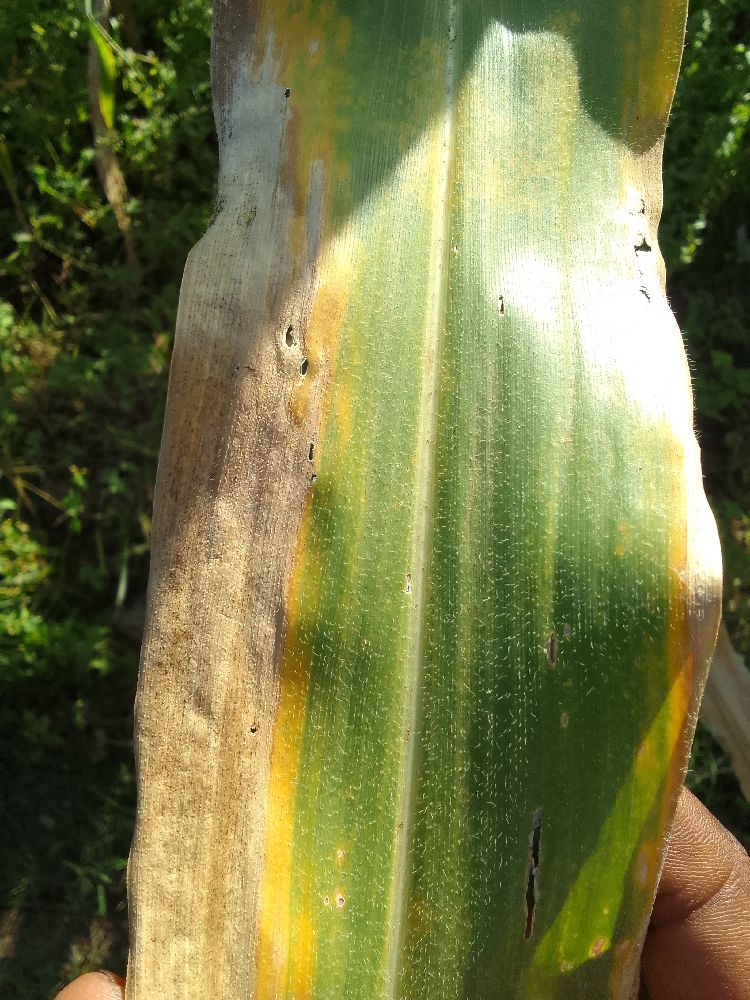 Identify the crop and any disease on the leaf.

maize, maize lethal necrosis
